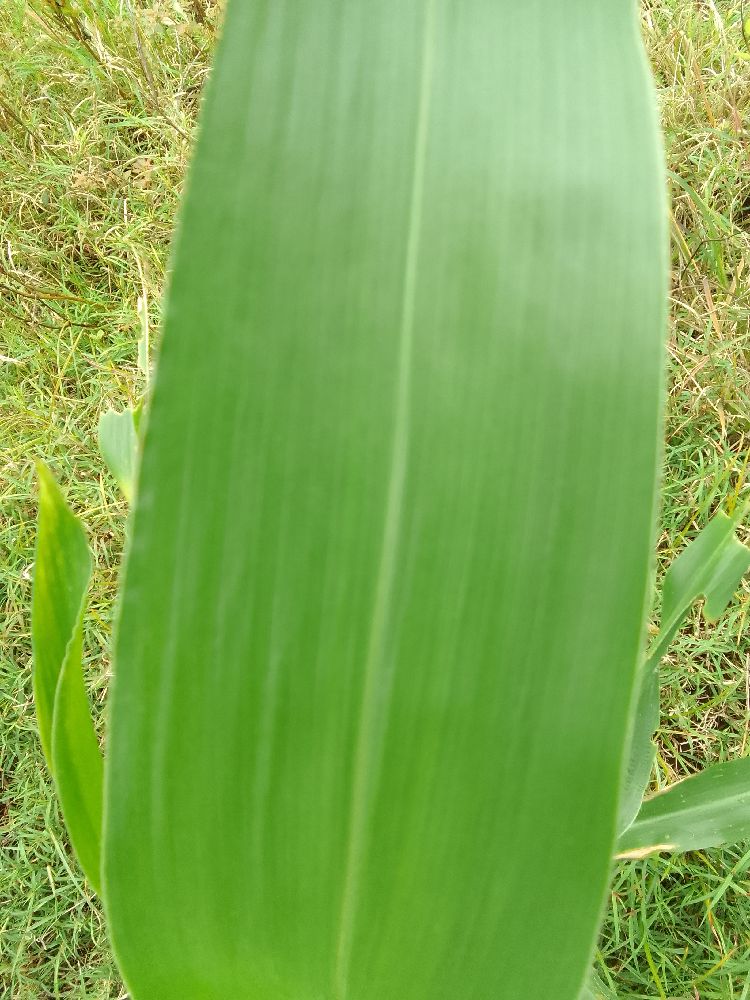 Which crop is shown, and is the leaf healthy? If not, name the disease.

maize, healthy
